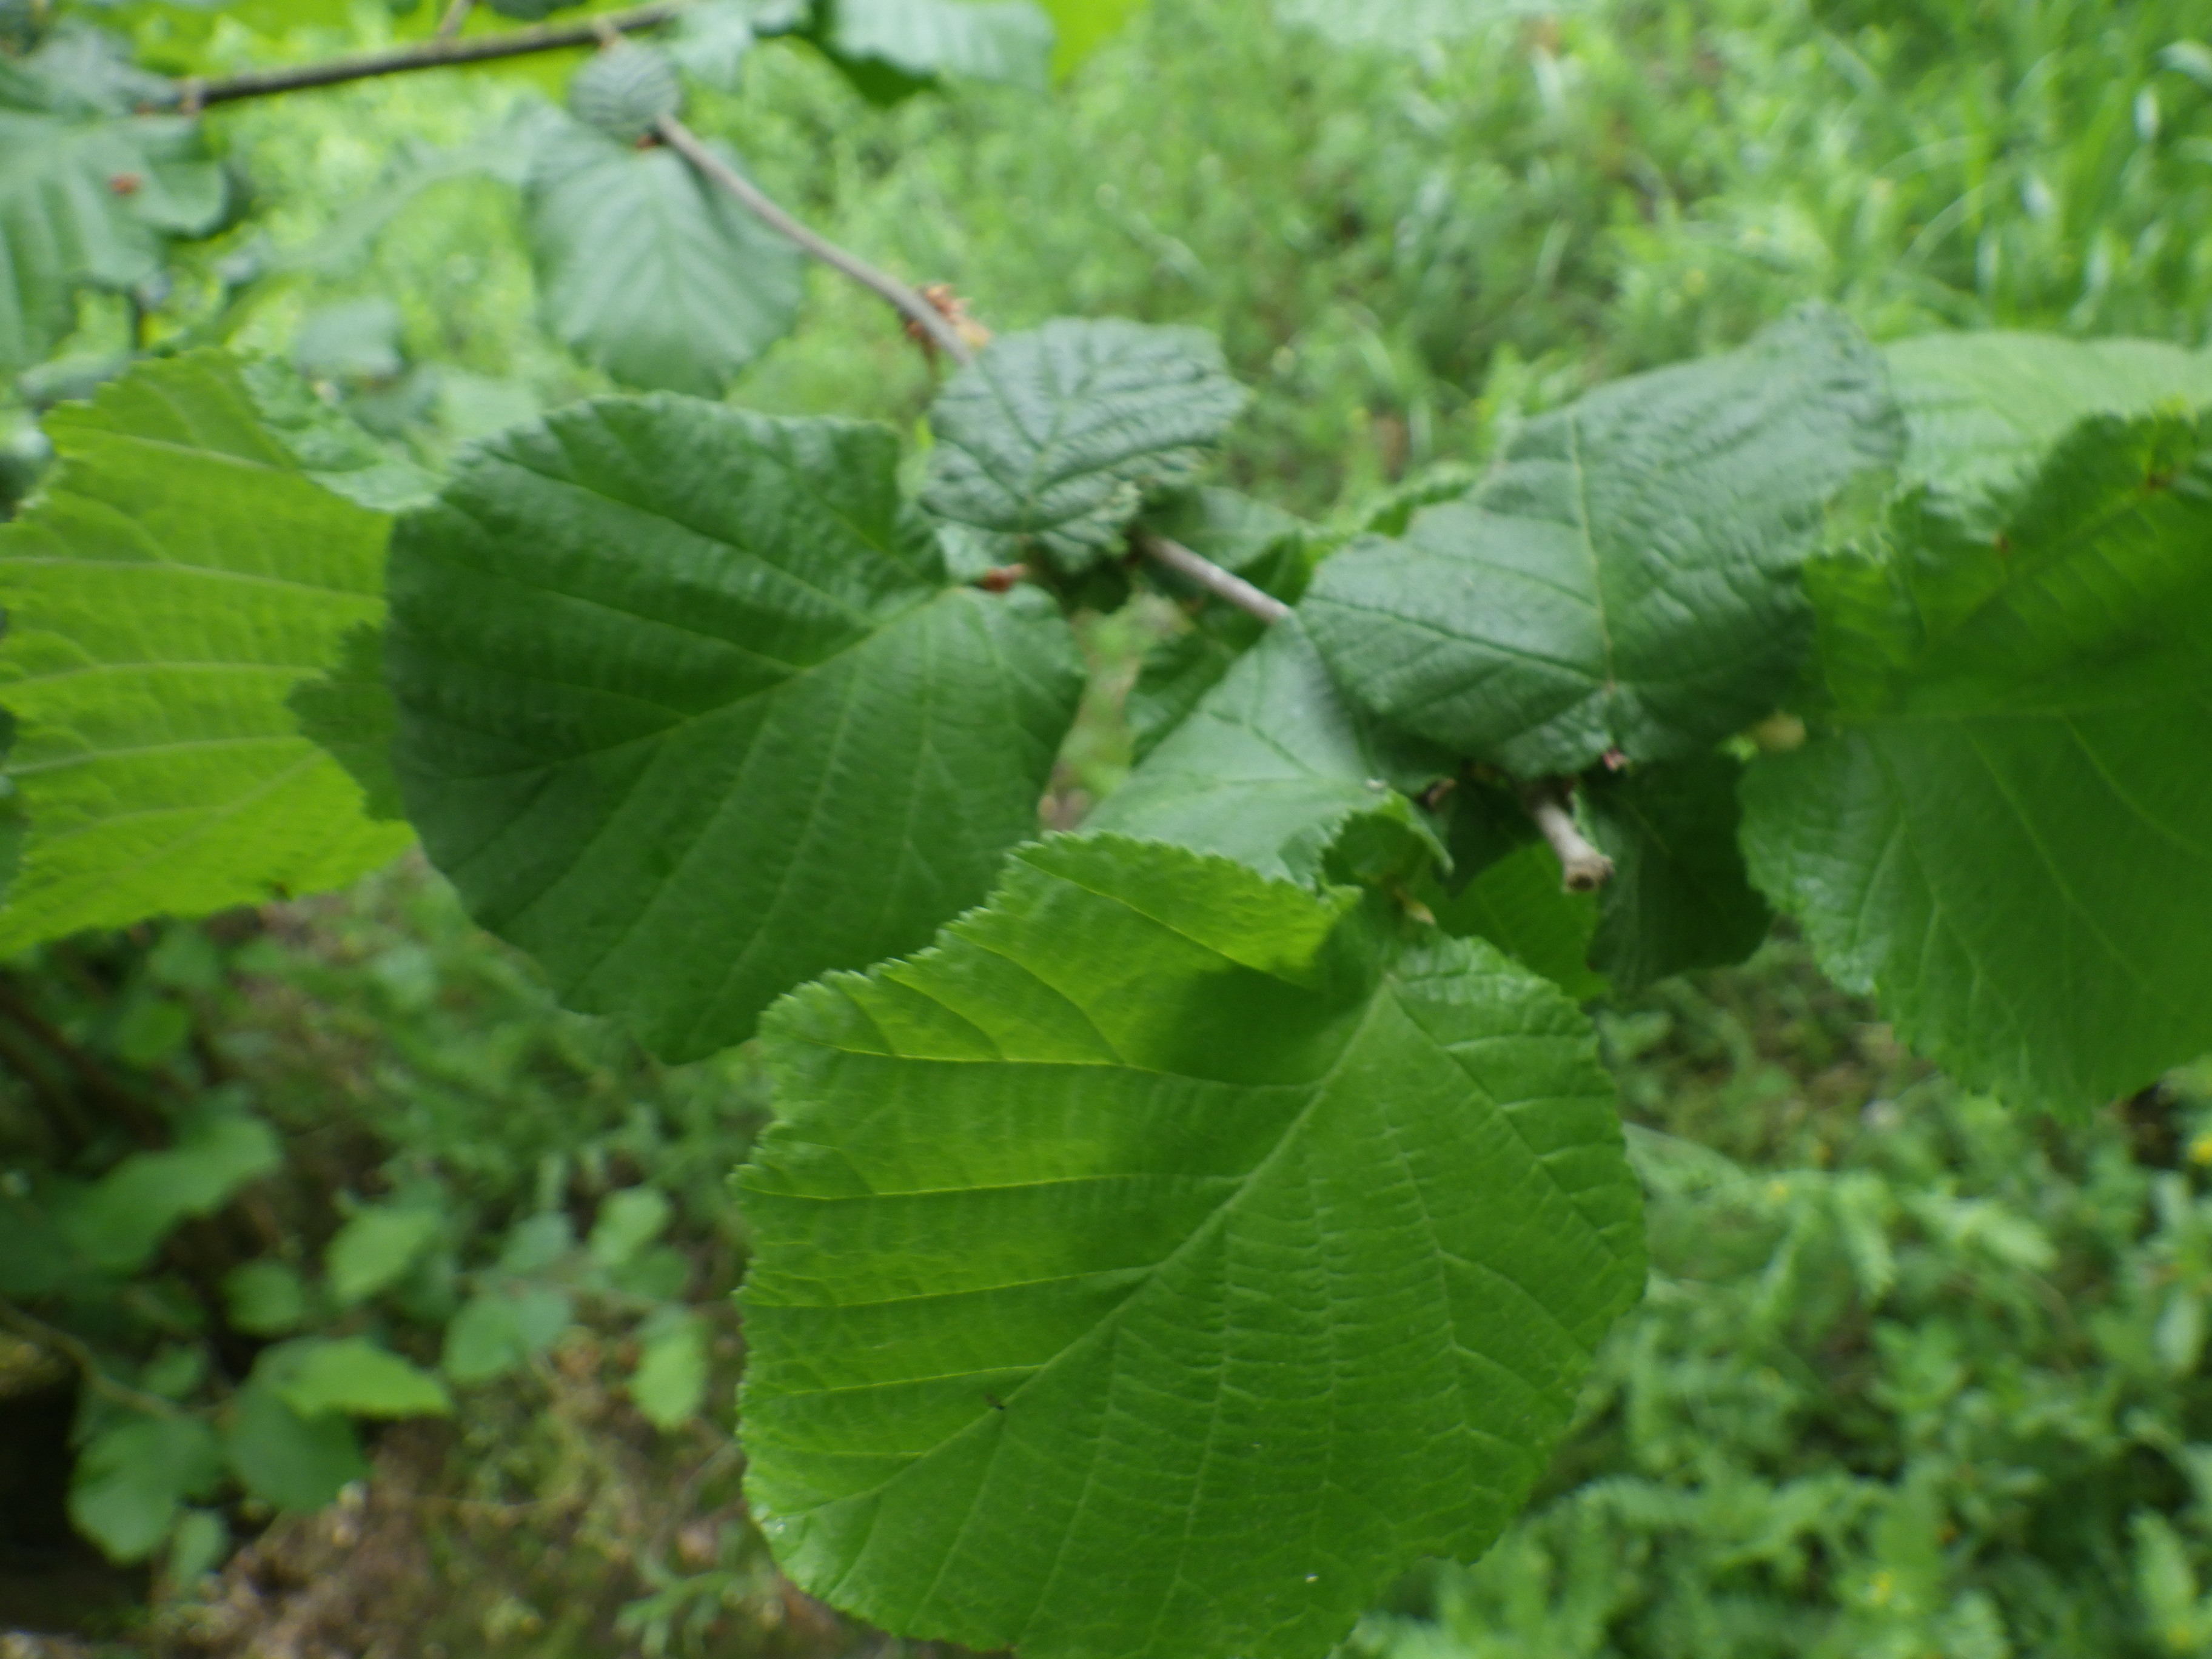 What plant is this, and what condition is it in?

hazel, healthy
